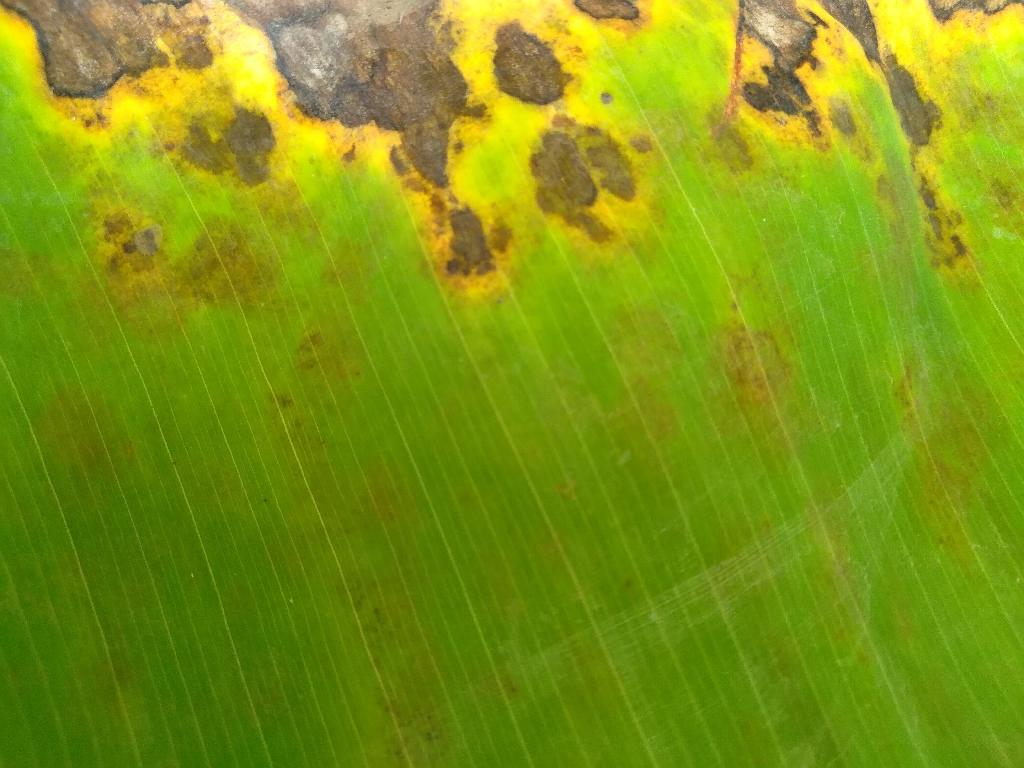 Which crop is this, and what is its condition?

banana, black sigatoka
